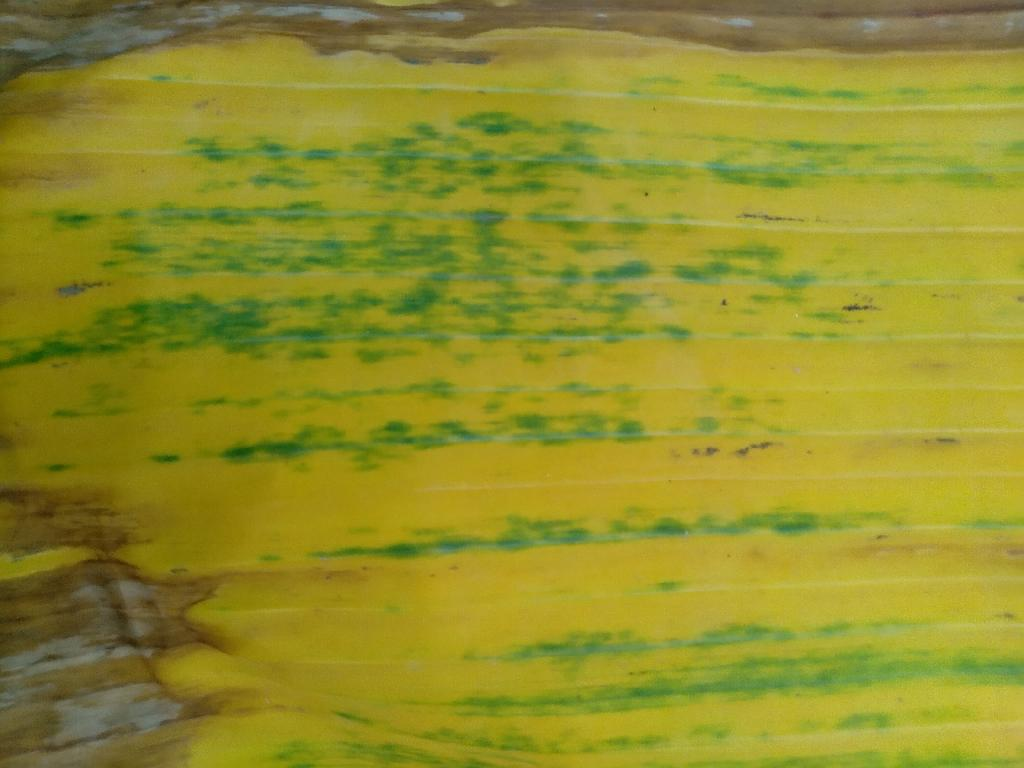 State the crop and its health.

banana, fusarium wilt race 1
